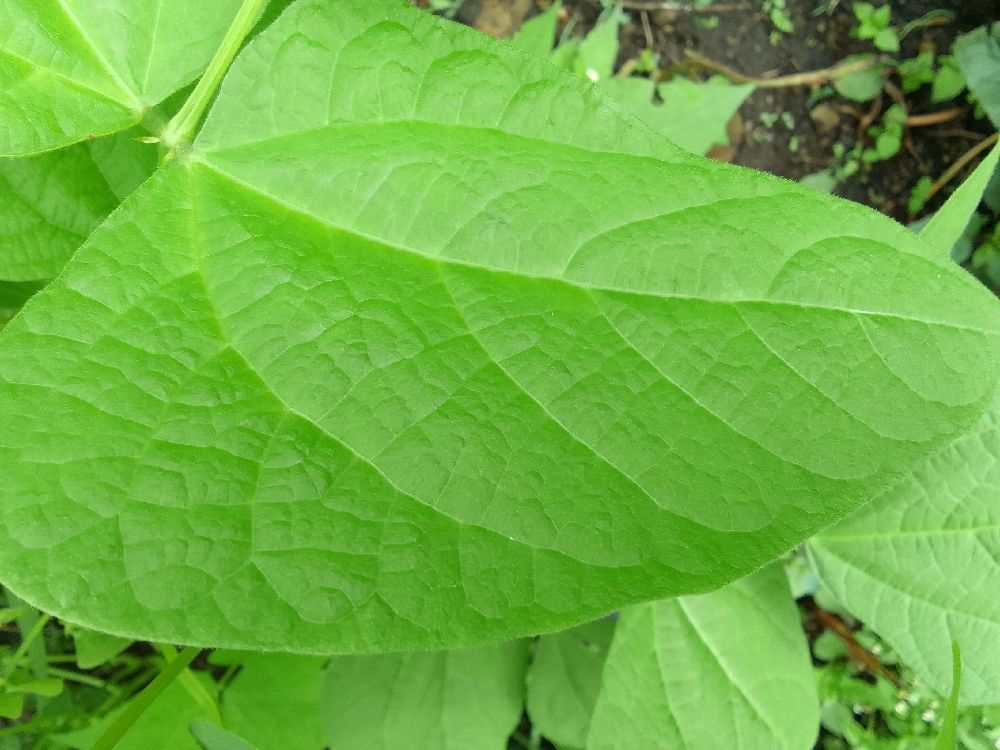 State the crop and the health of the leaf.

common bean, healthy
